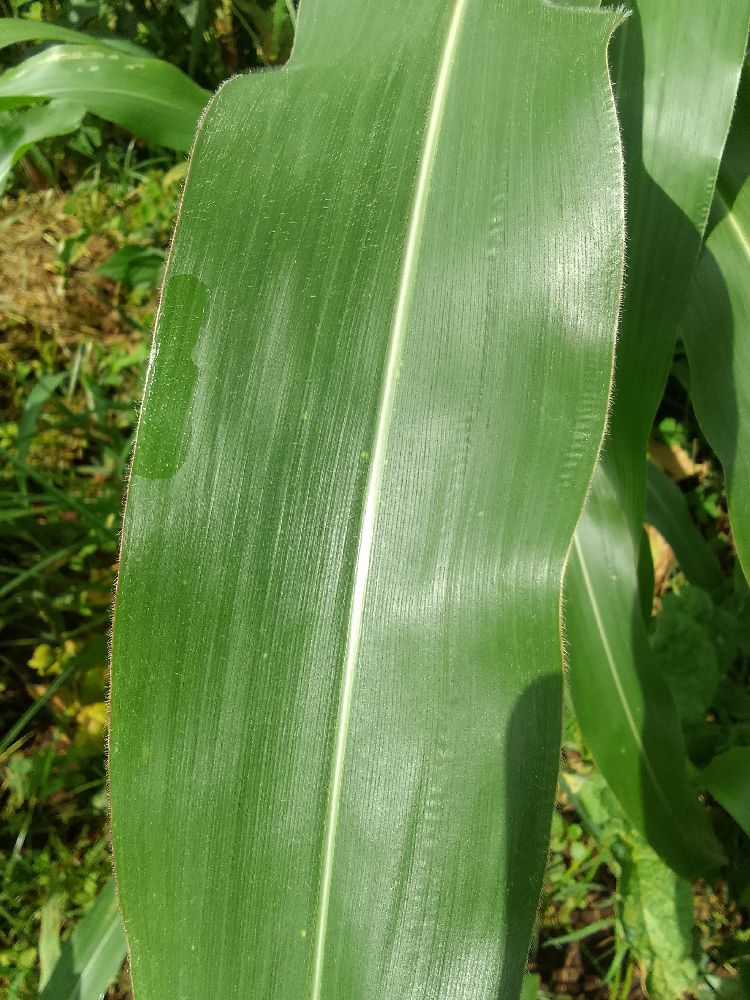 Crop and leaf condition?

maize, healthy
